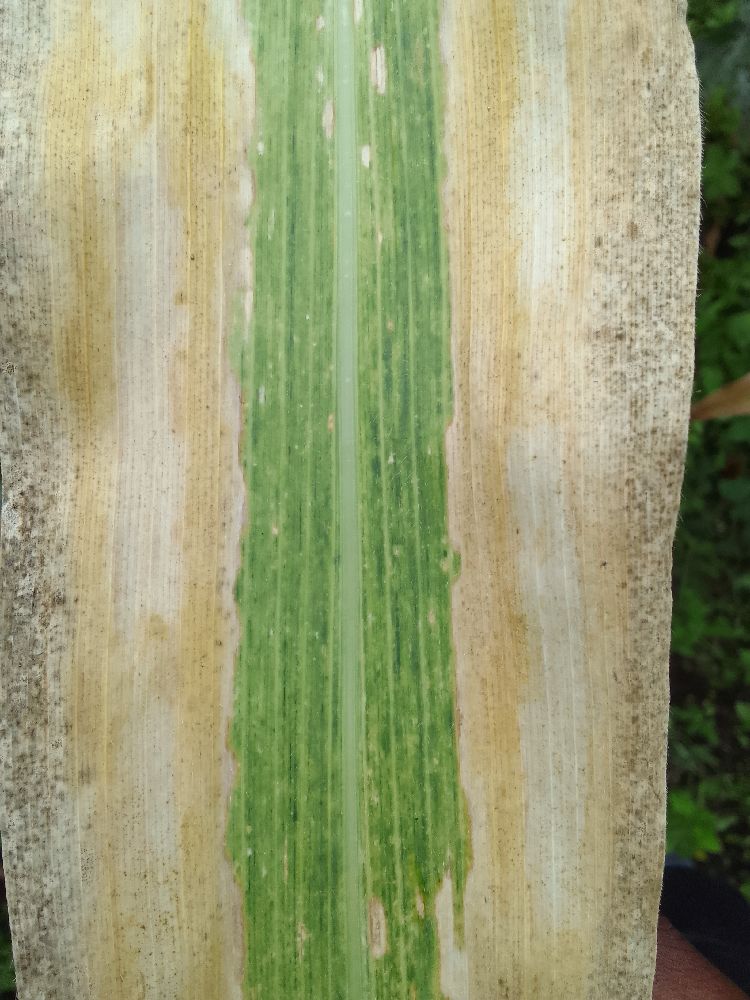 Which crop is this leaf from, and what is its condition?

maize, maize lethal necrosis
